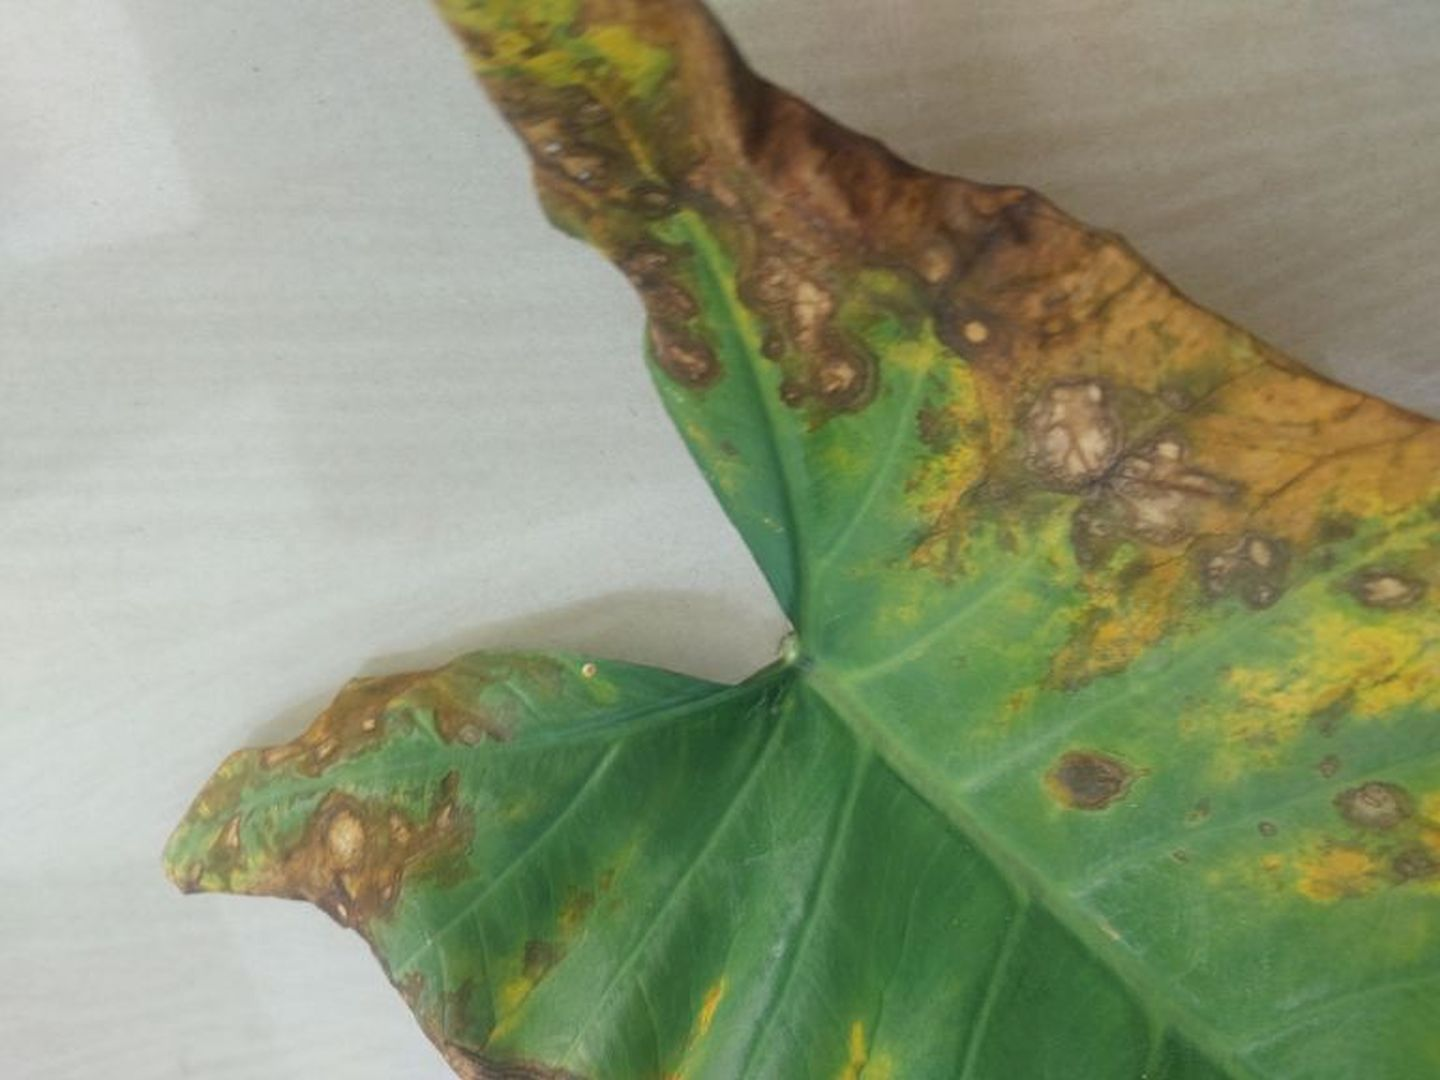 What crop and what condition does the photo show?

taro, leaf blight
